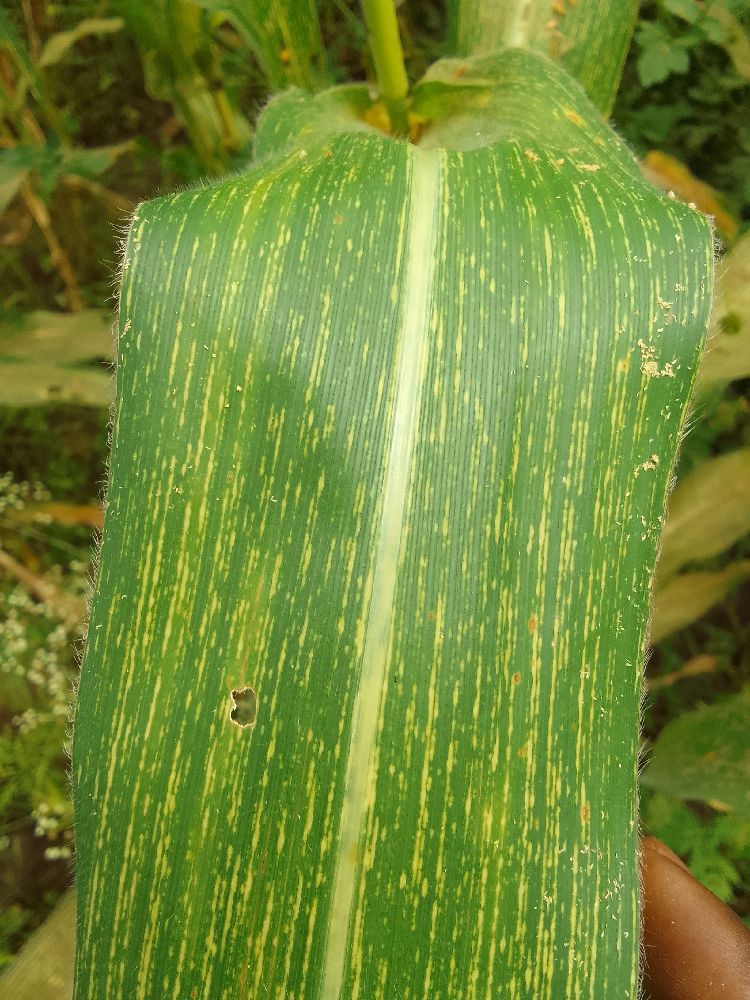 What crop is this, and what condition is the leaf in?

maize, maize streak virus
